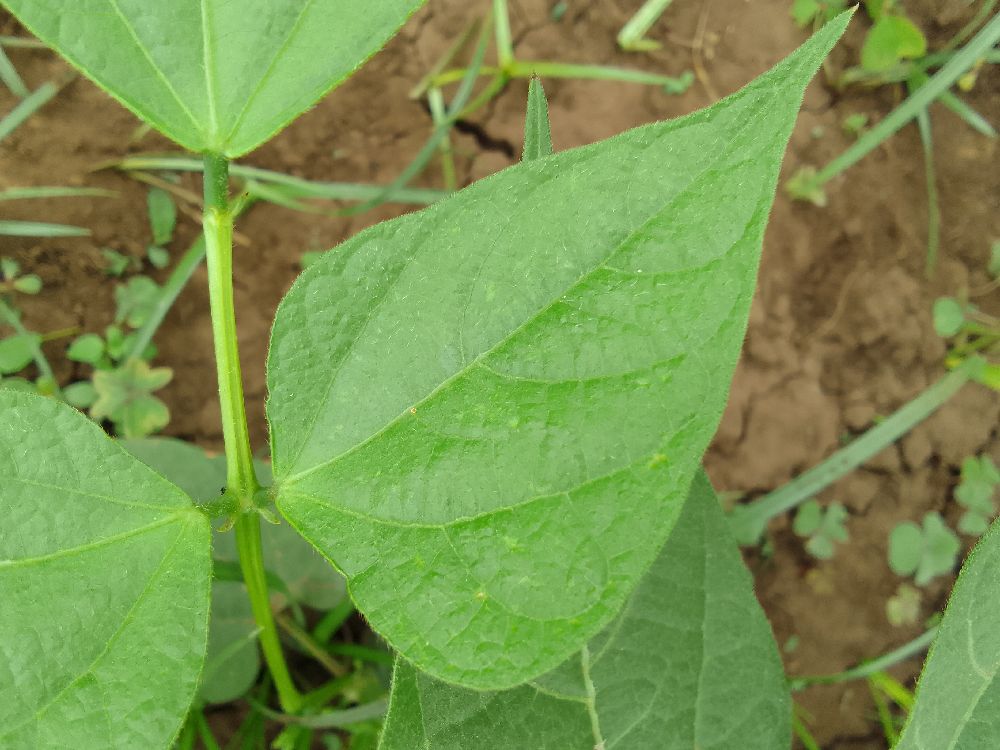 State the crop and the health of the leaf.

common bean, healthy
